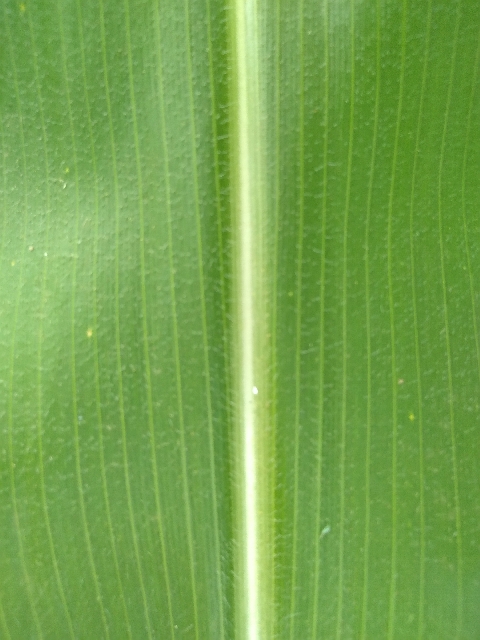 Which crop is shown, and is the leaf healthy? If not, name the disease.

maize, healthy
